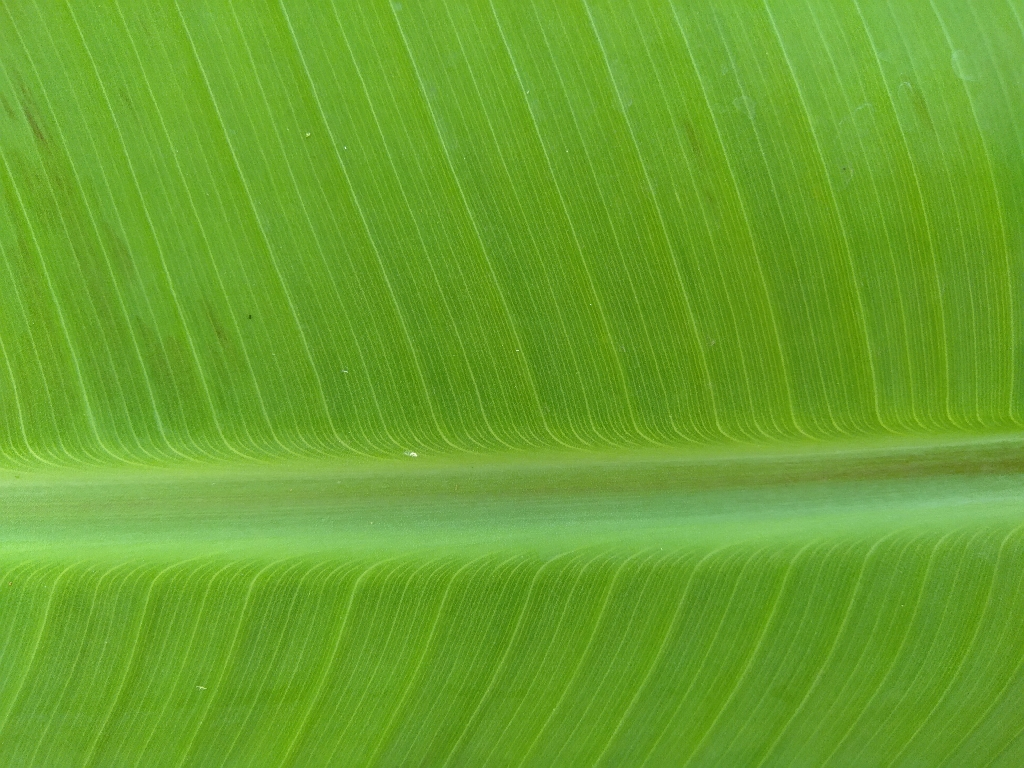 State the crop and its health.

banana, healthy
